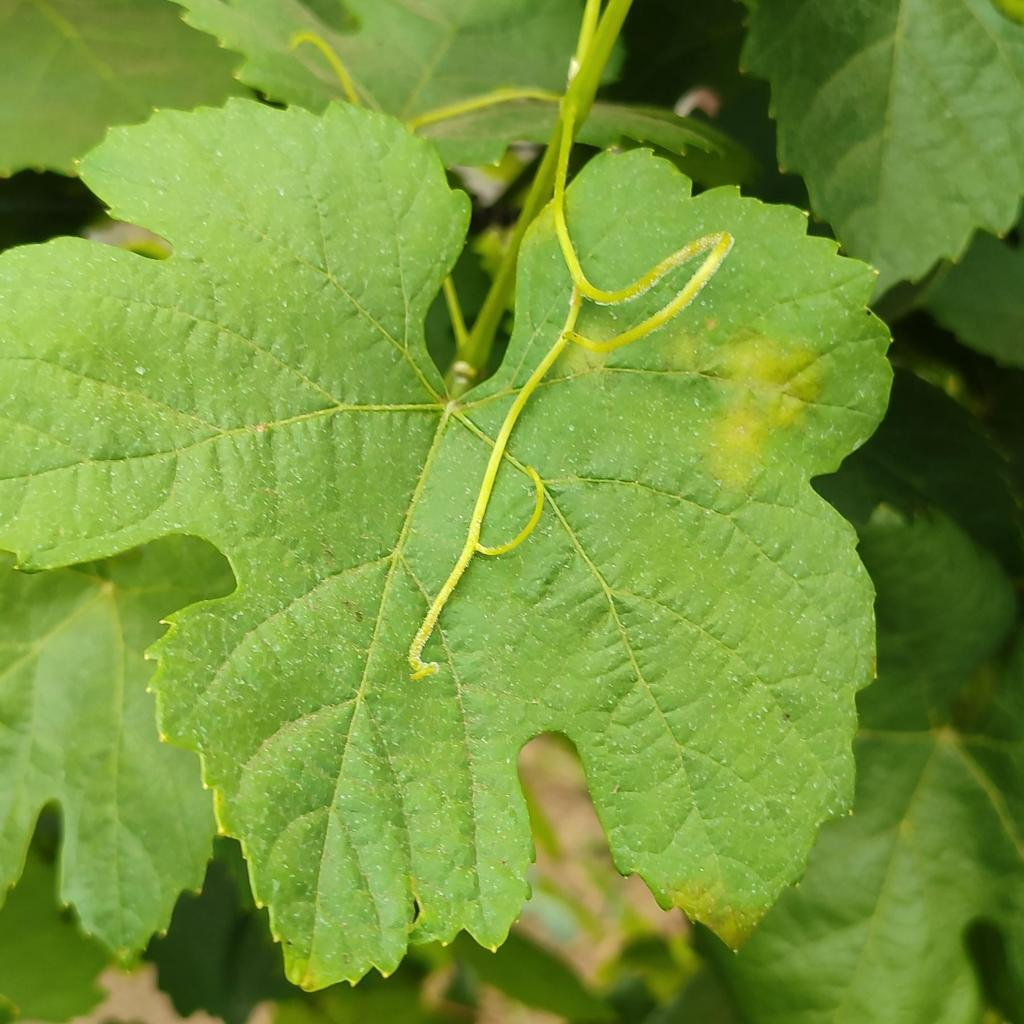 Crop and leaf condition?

grapevine, downy mildew
